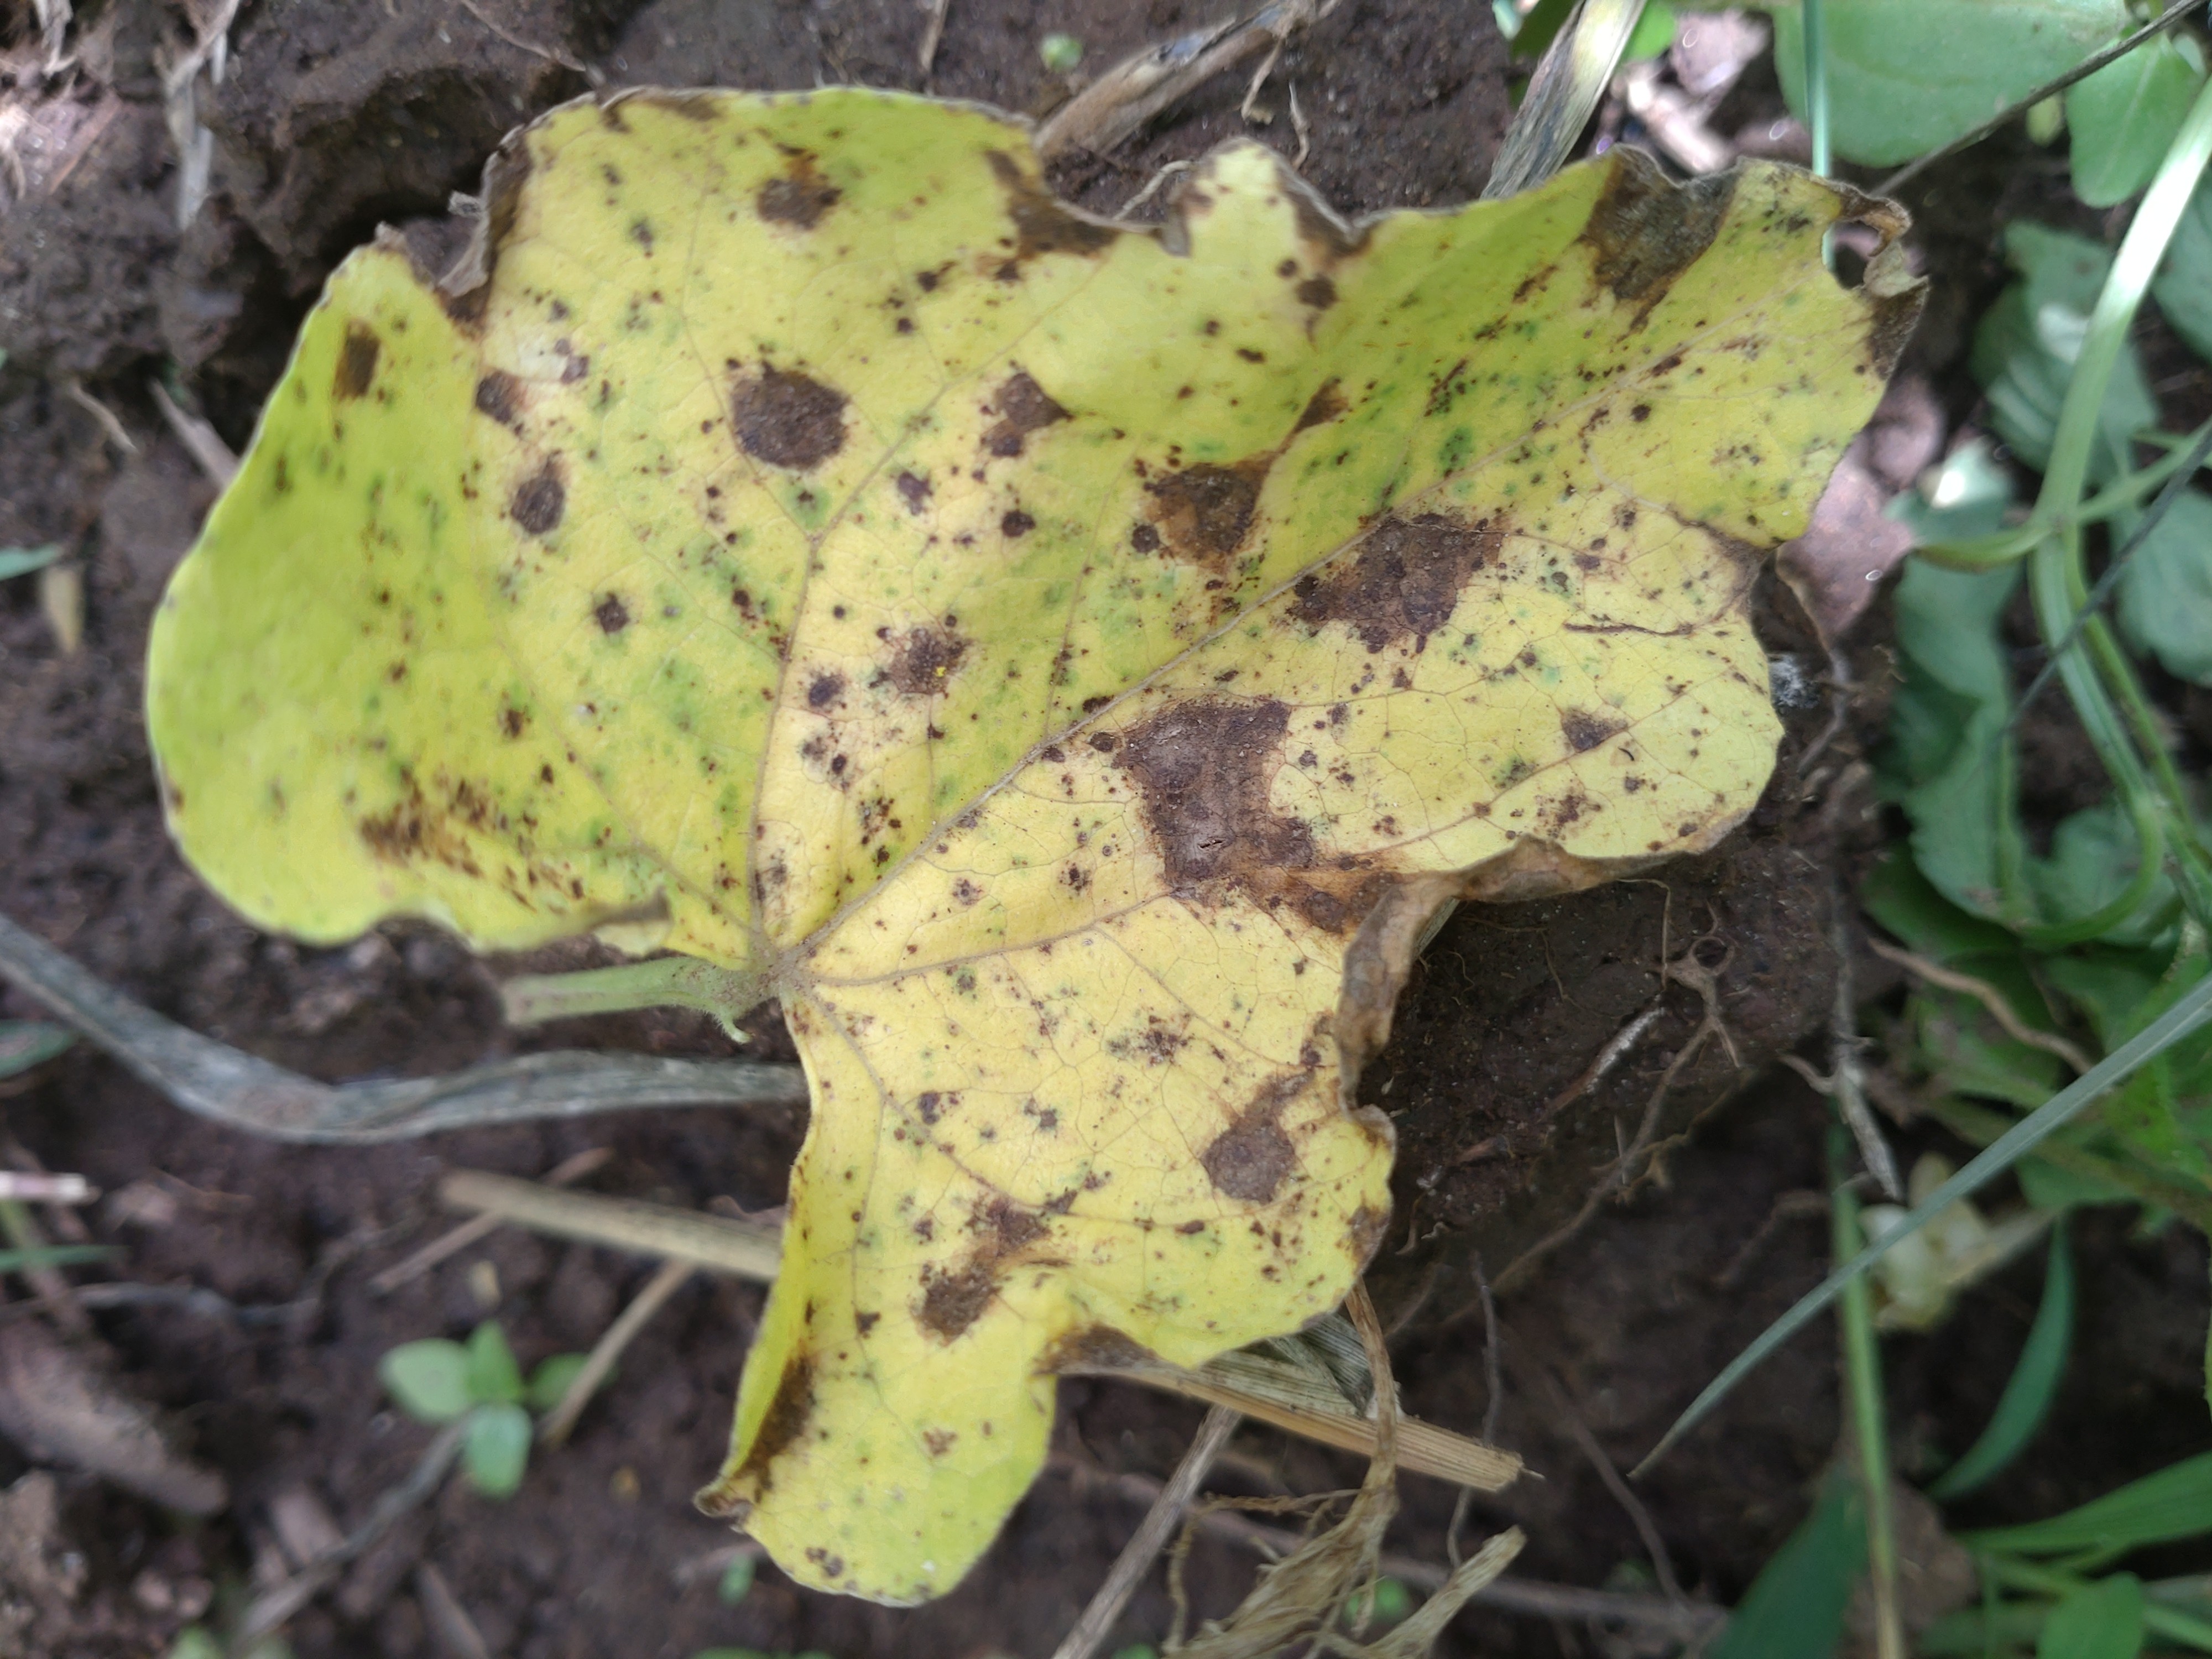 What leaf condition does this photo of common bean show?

anthracnose
